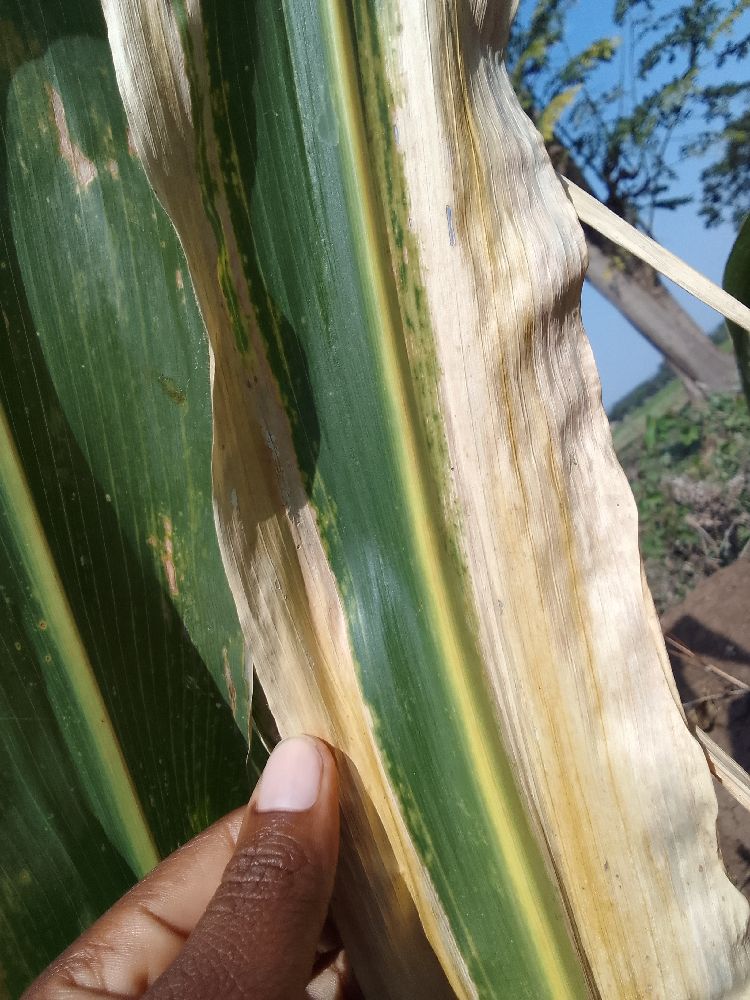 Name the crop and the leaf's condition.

maize, maize lethal necrosis
